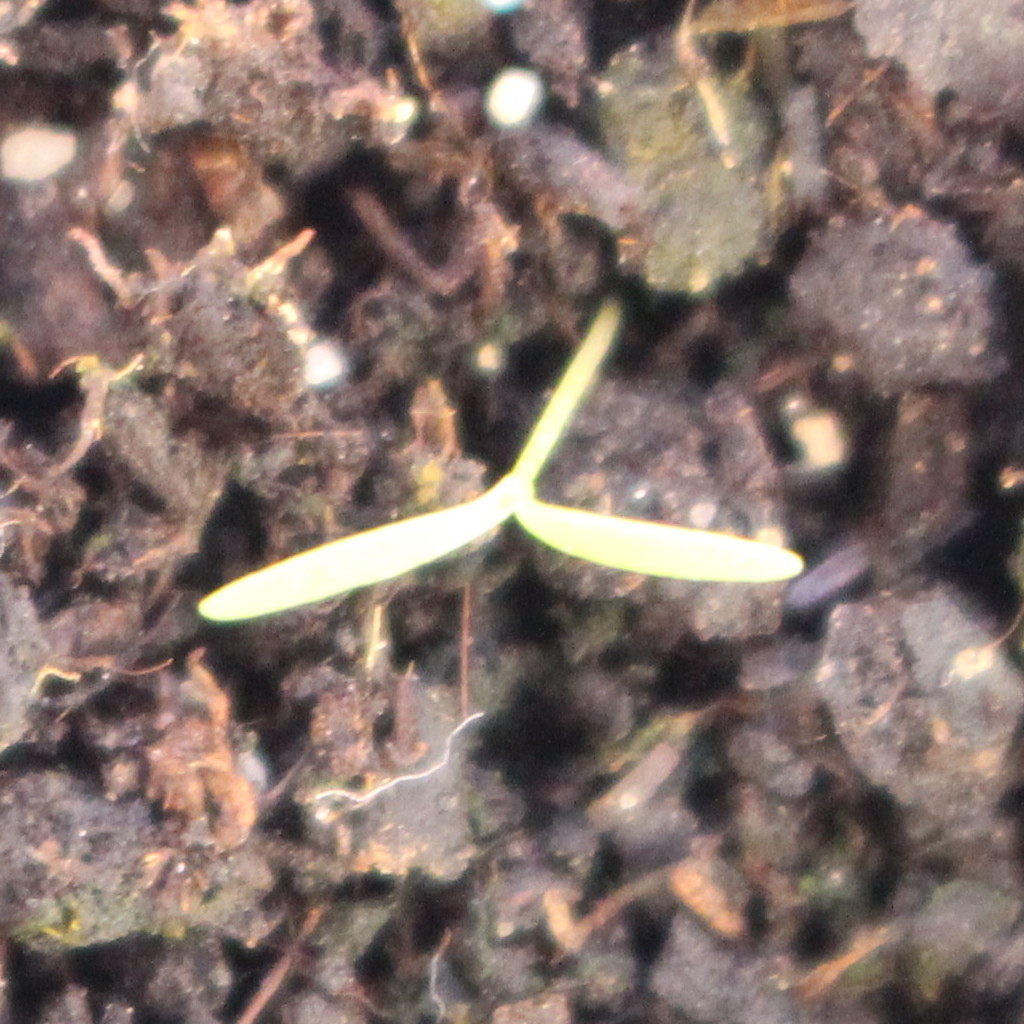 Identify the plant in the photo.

Papaver rhoeas
